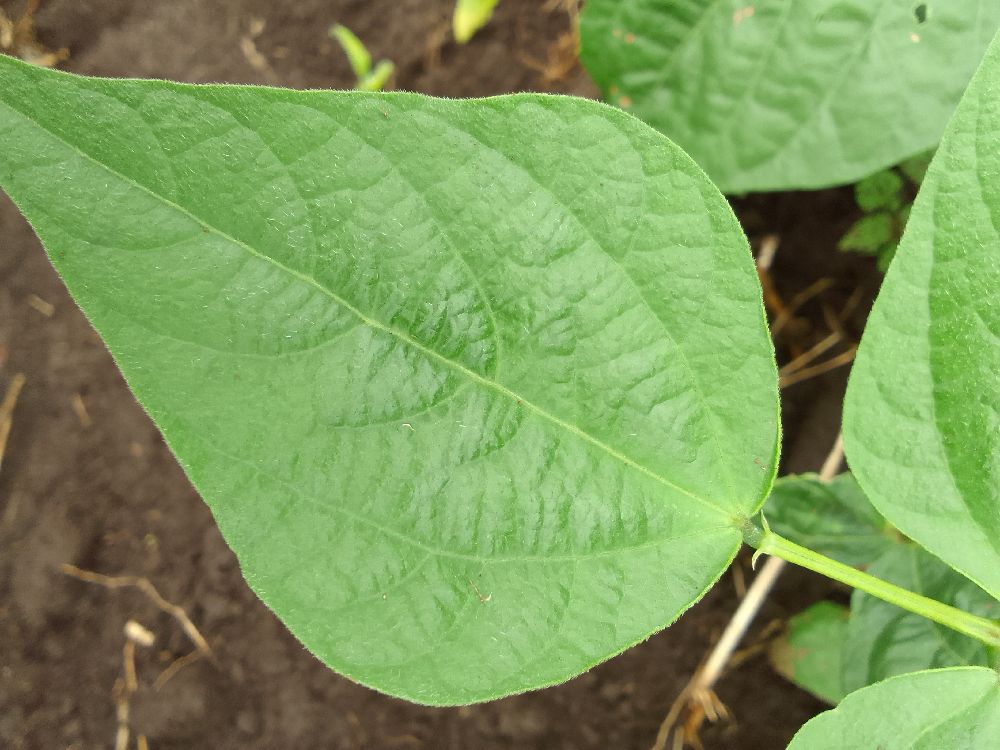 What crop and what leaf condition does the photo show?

common bean, healthy
